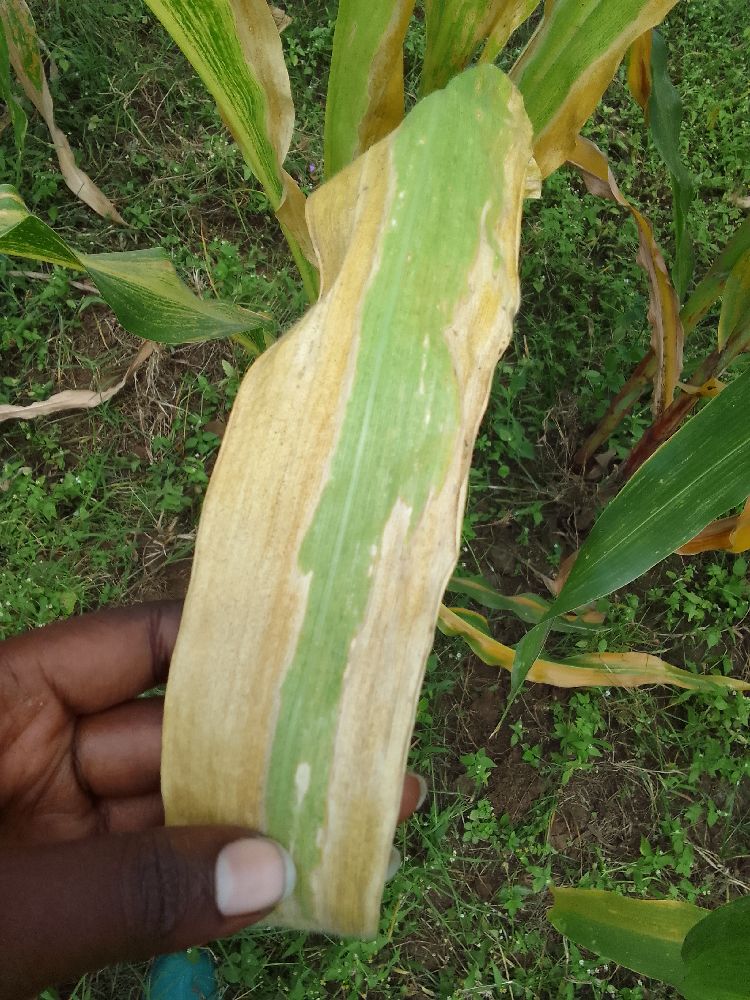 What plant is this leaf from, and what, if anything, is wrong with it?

maize, maize lethal necrosis
